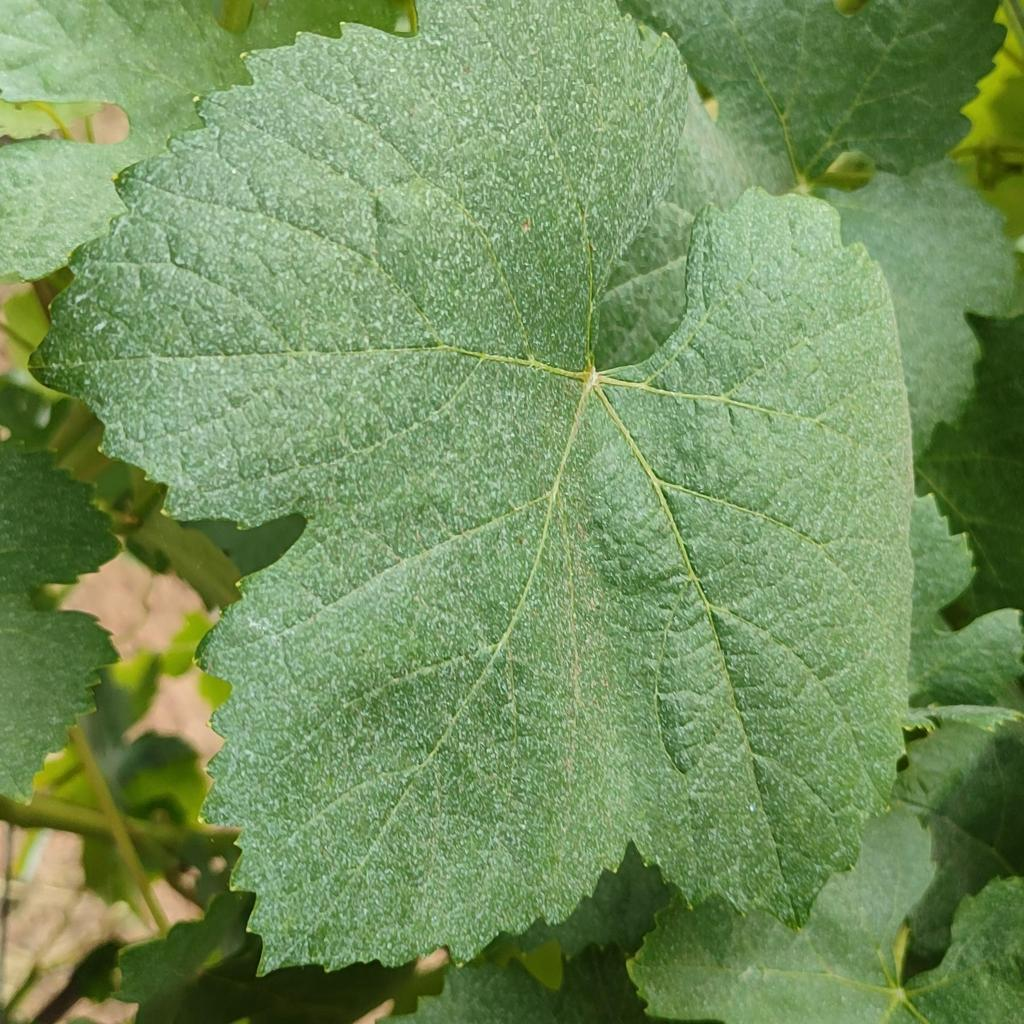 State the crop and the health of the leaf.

grapevine, healthy
